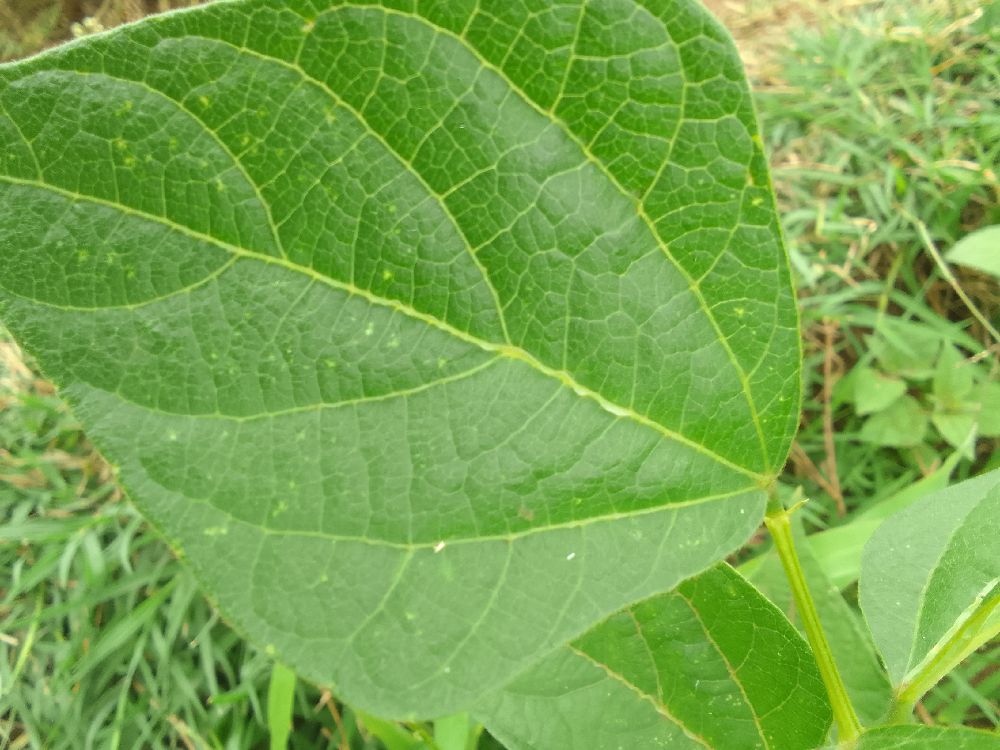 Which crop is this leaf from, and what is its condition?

common bean, healthy
